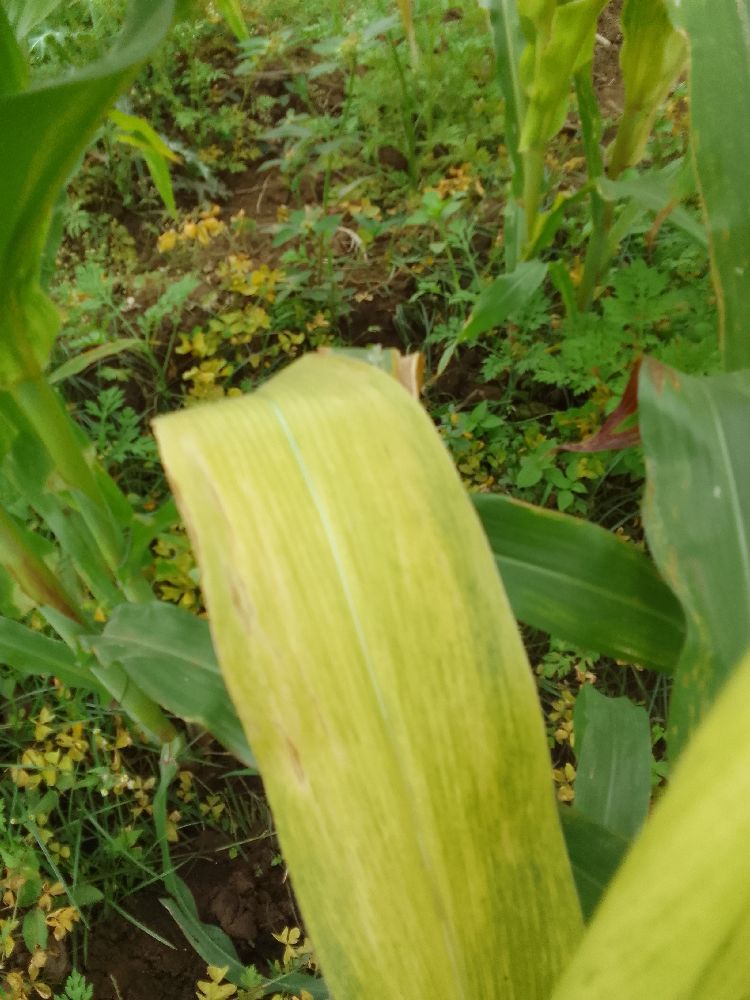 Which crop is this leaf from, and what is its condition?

maize, maize lethal necrosis
